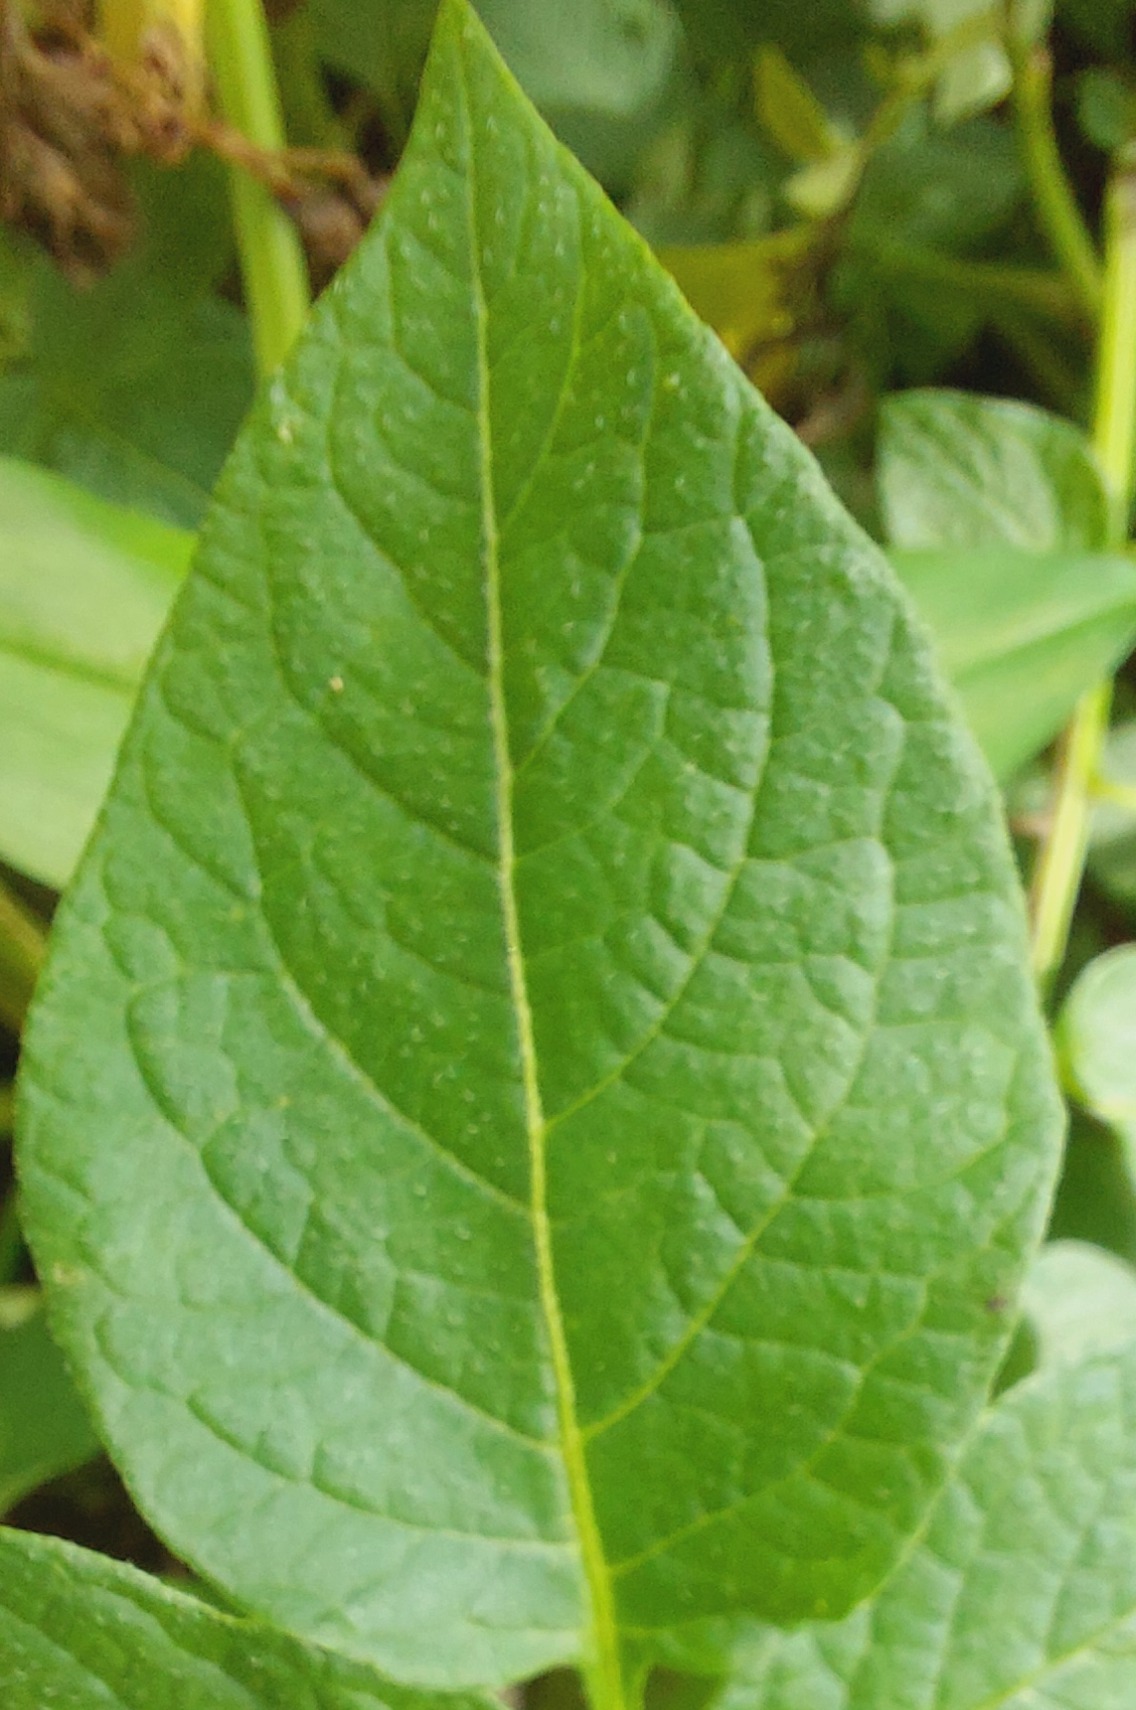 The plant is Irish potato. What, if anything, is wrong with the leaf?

healthy
